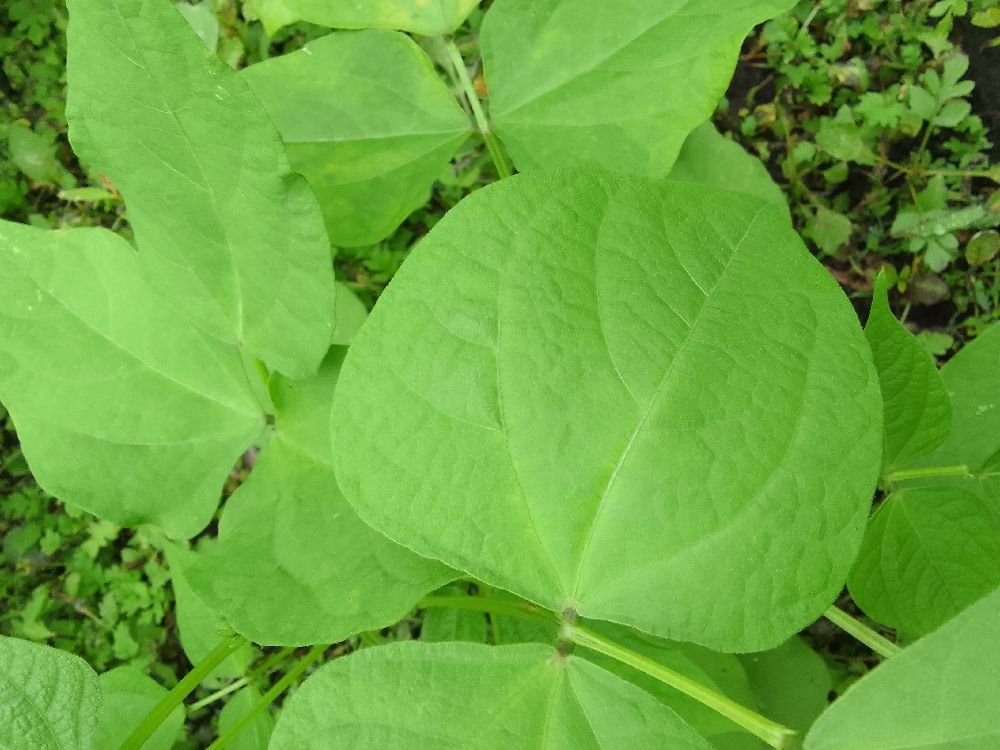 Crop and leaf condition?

common bean, healthy
